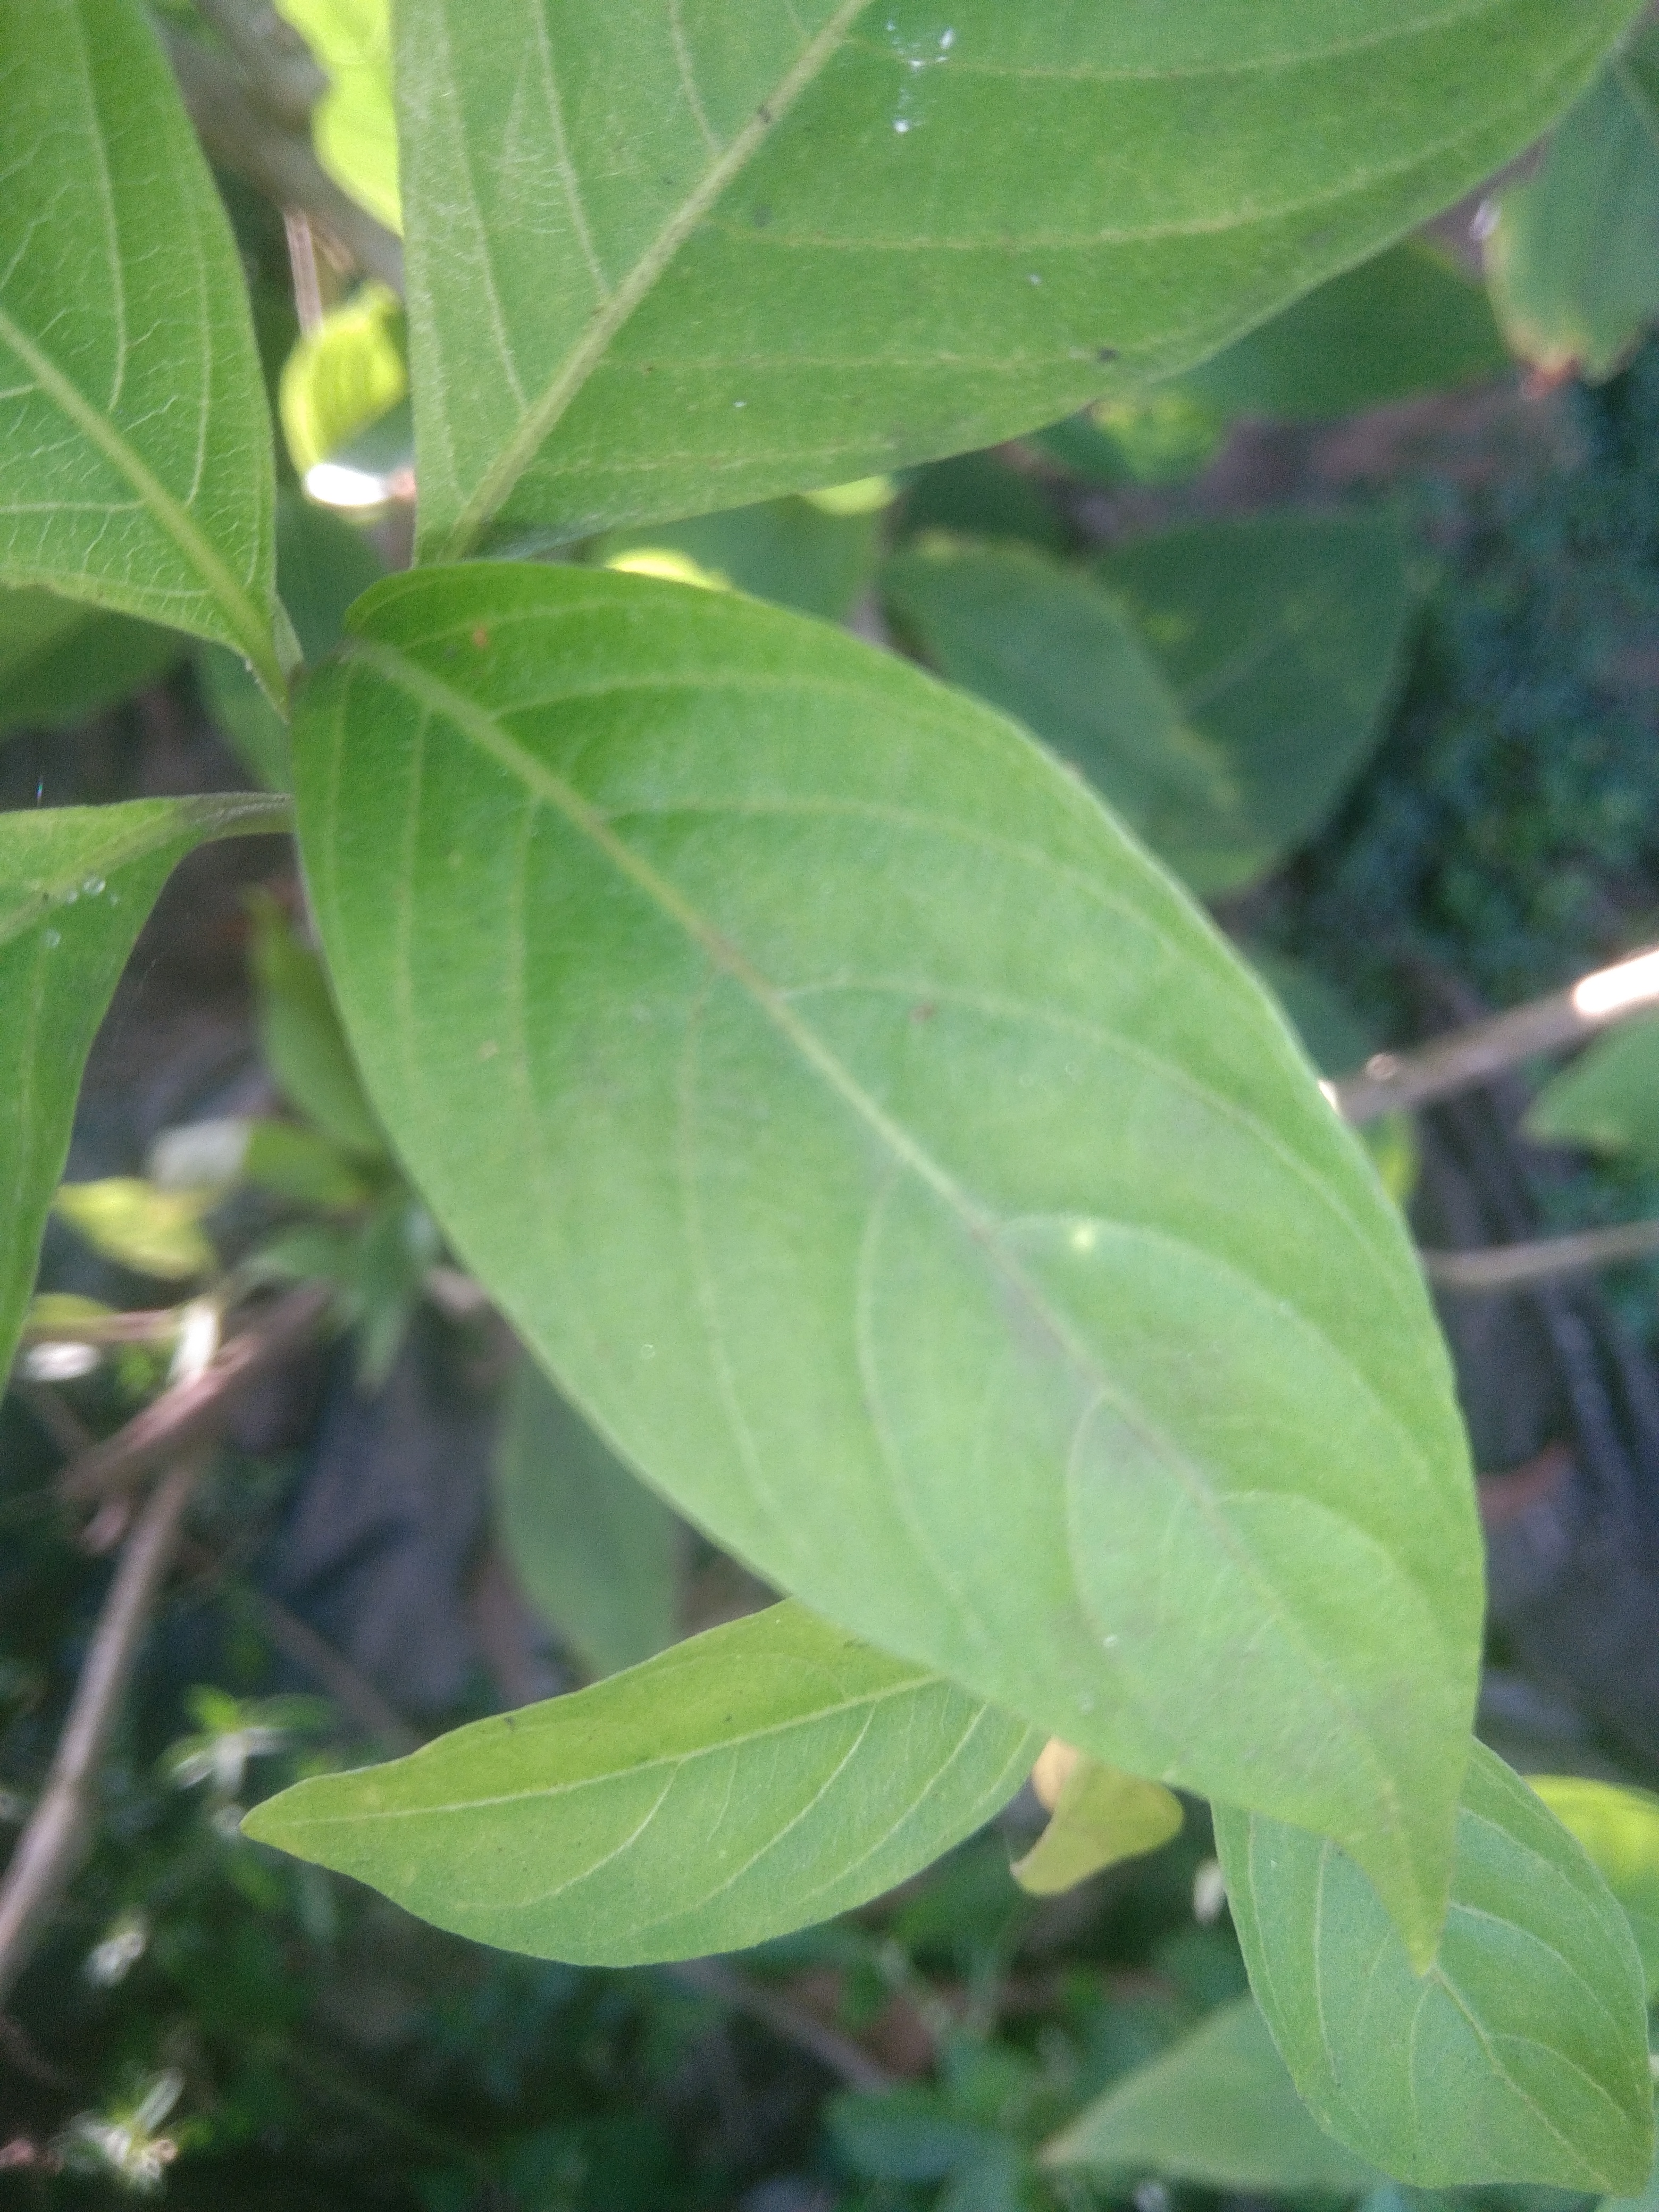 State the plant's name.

vasaka
